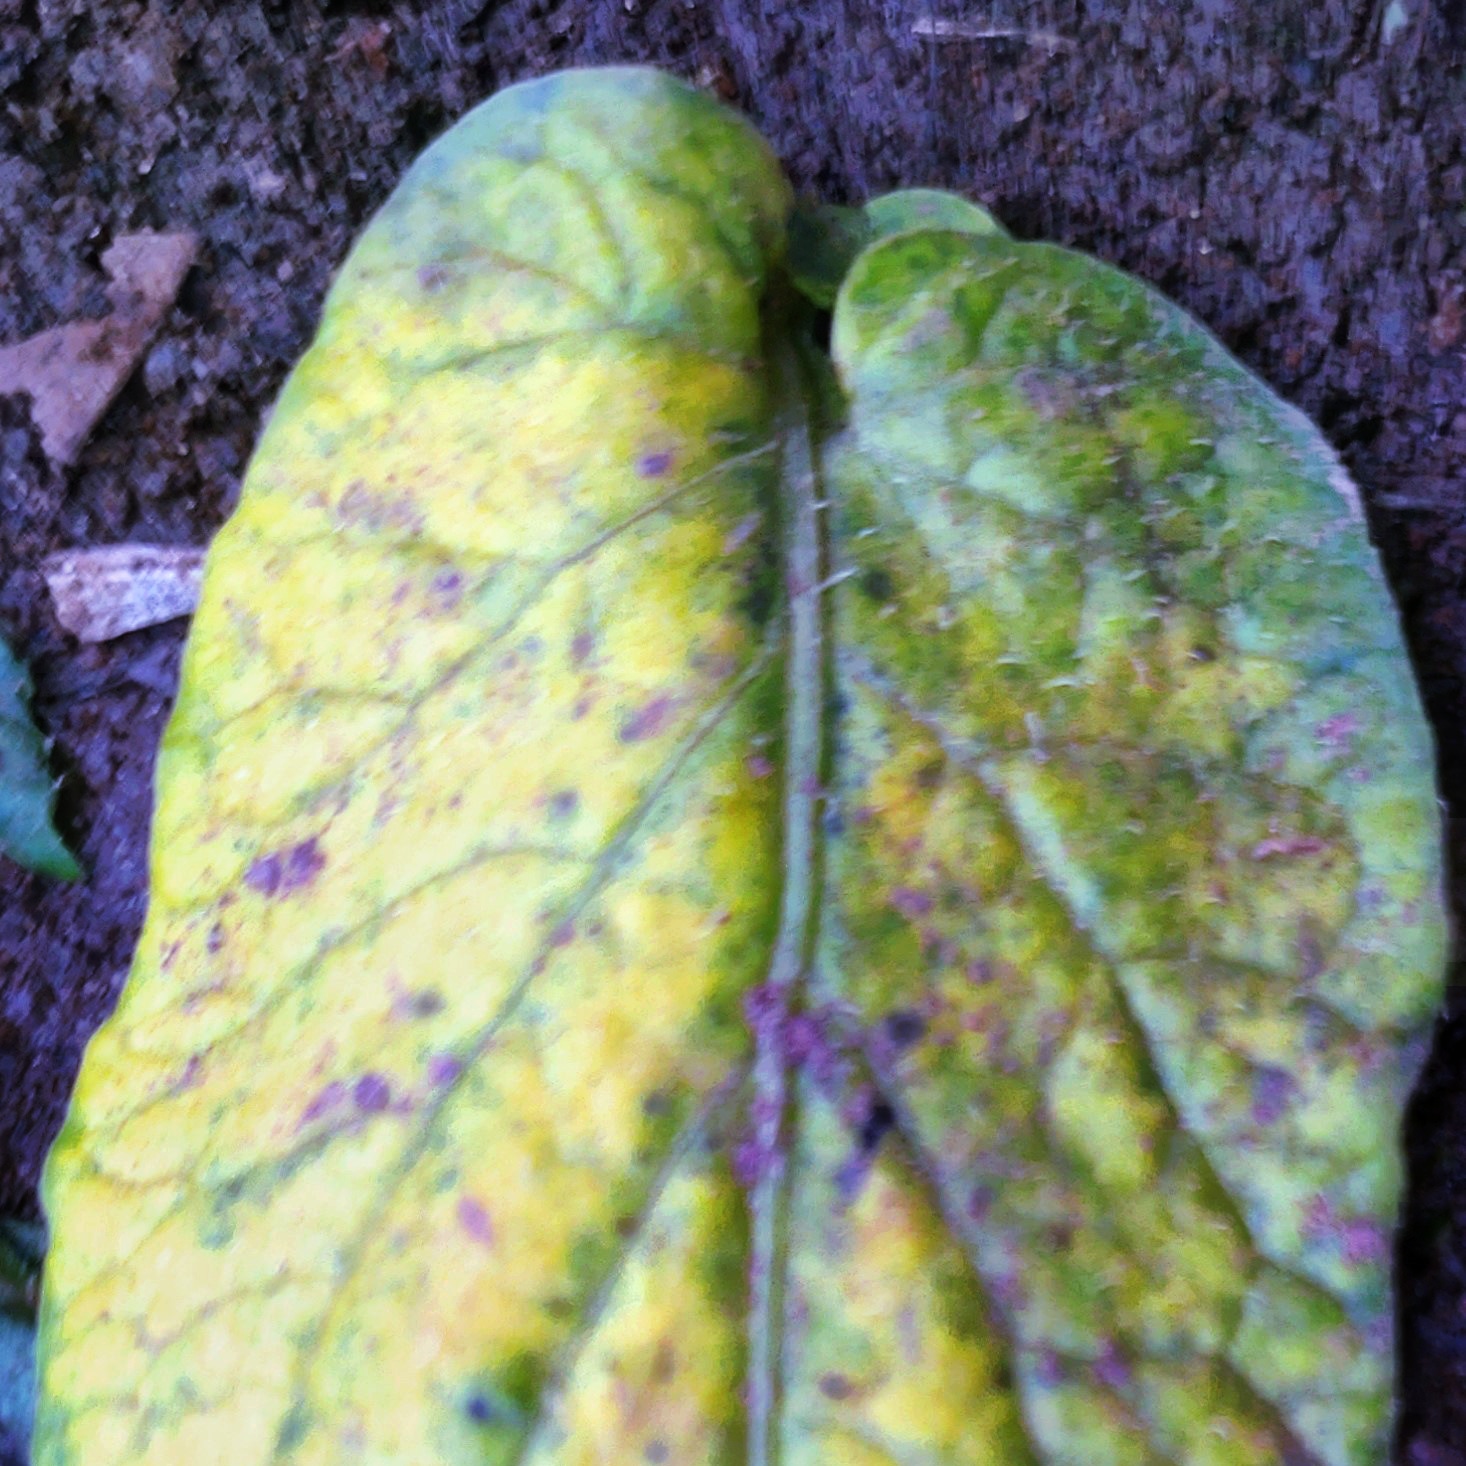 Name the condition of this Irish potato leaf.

late blight
